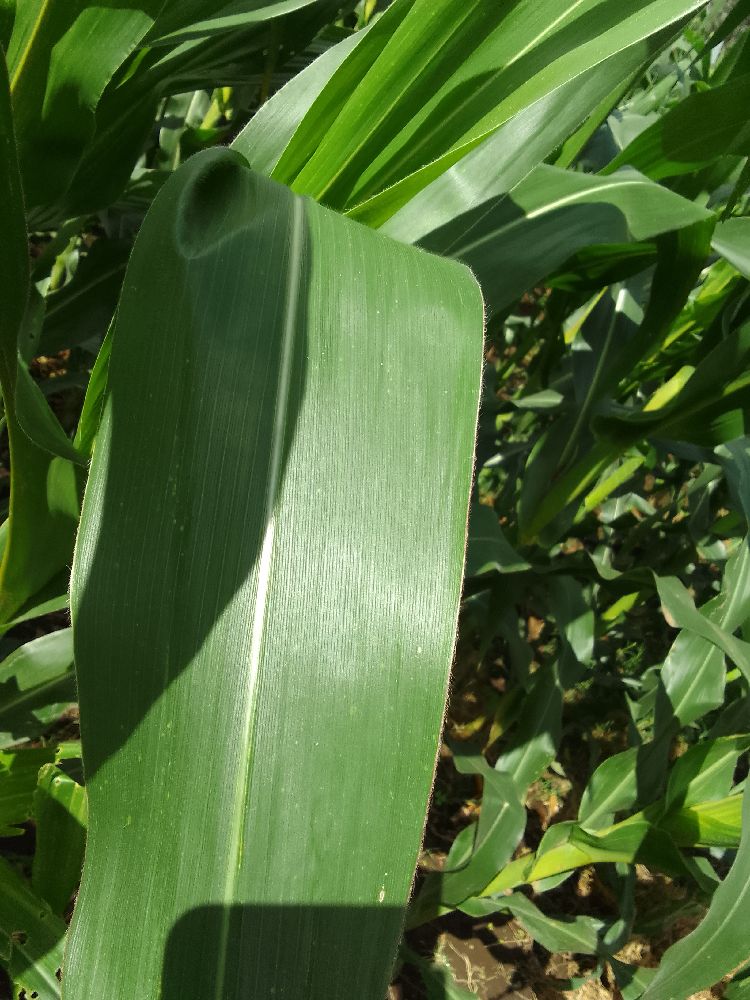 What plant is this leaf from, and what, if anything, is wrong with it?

maize, healthy
